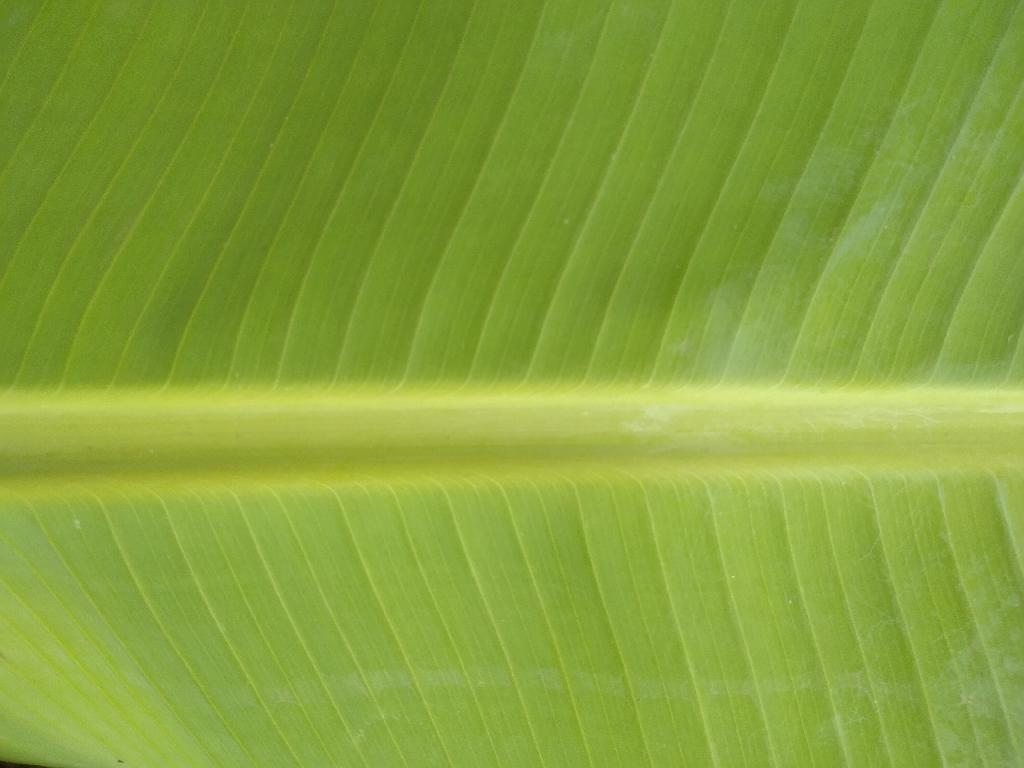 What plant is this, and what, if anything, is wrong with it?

banana, healthy
